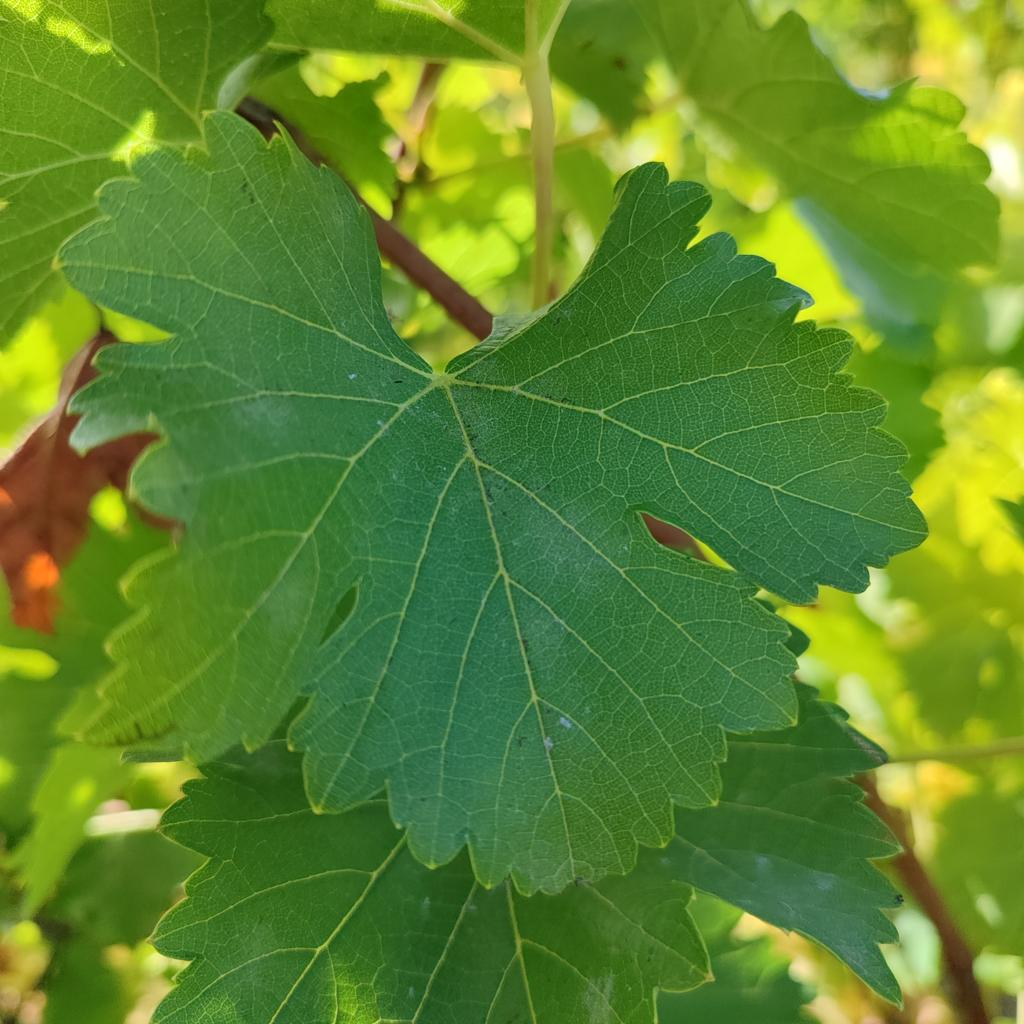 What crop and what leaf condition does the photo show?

grapevine, powdery mildew
